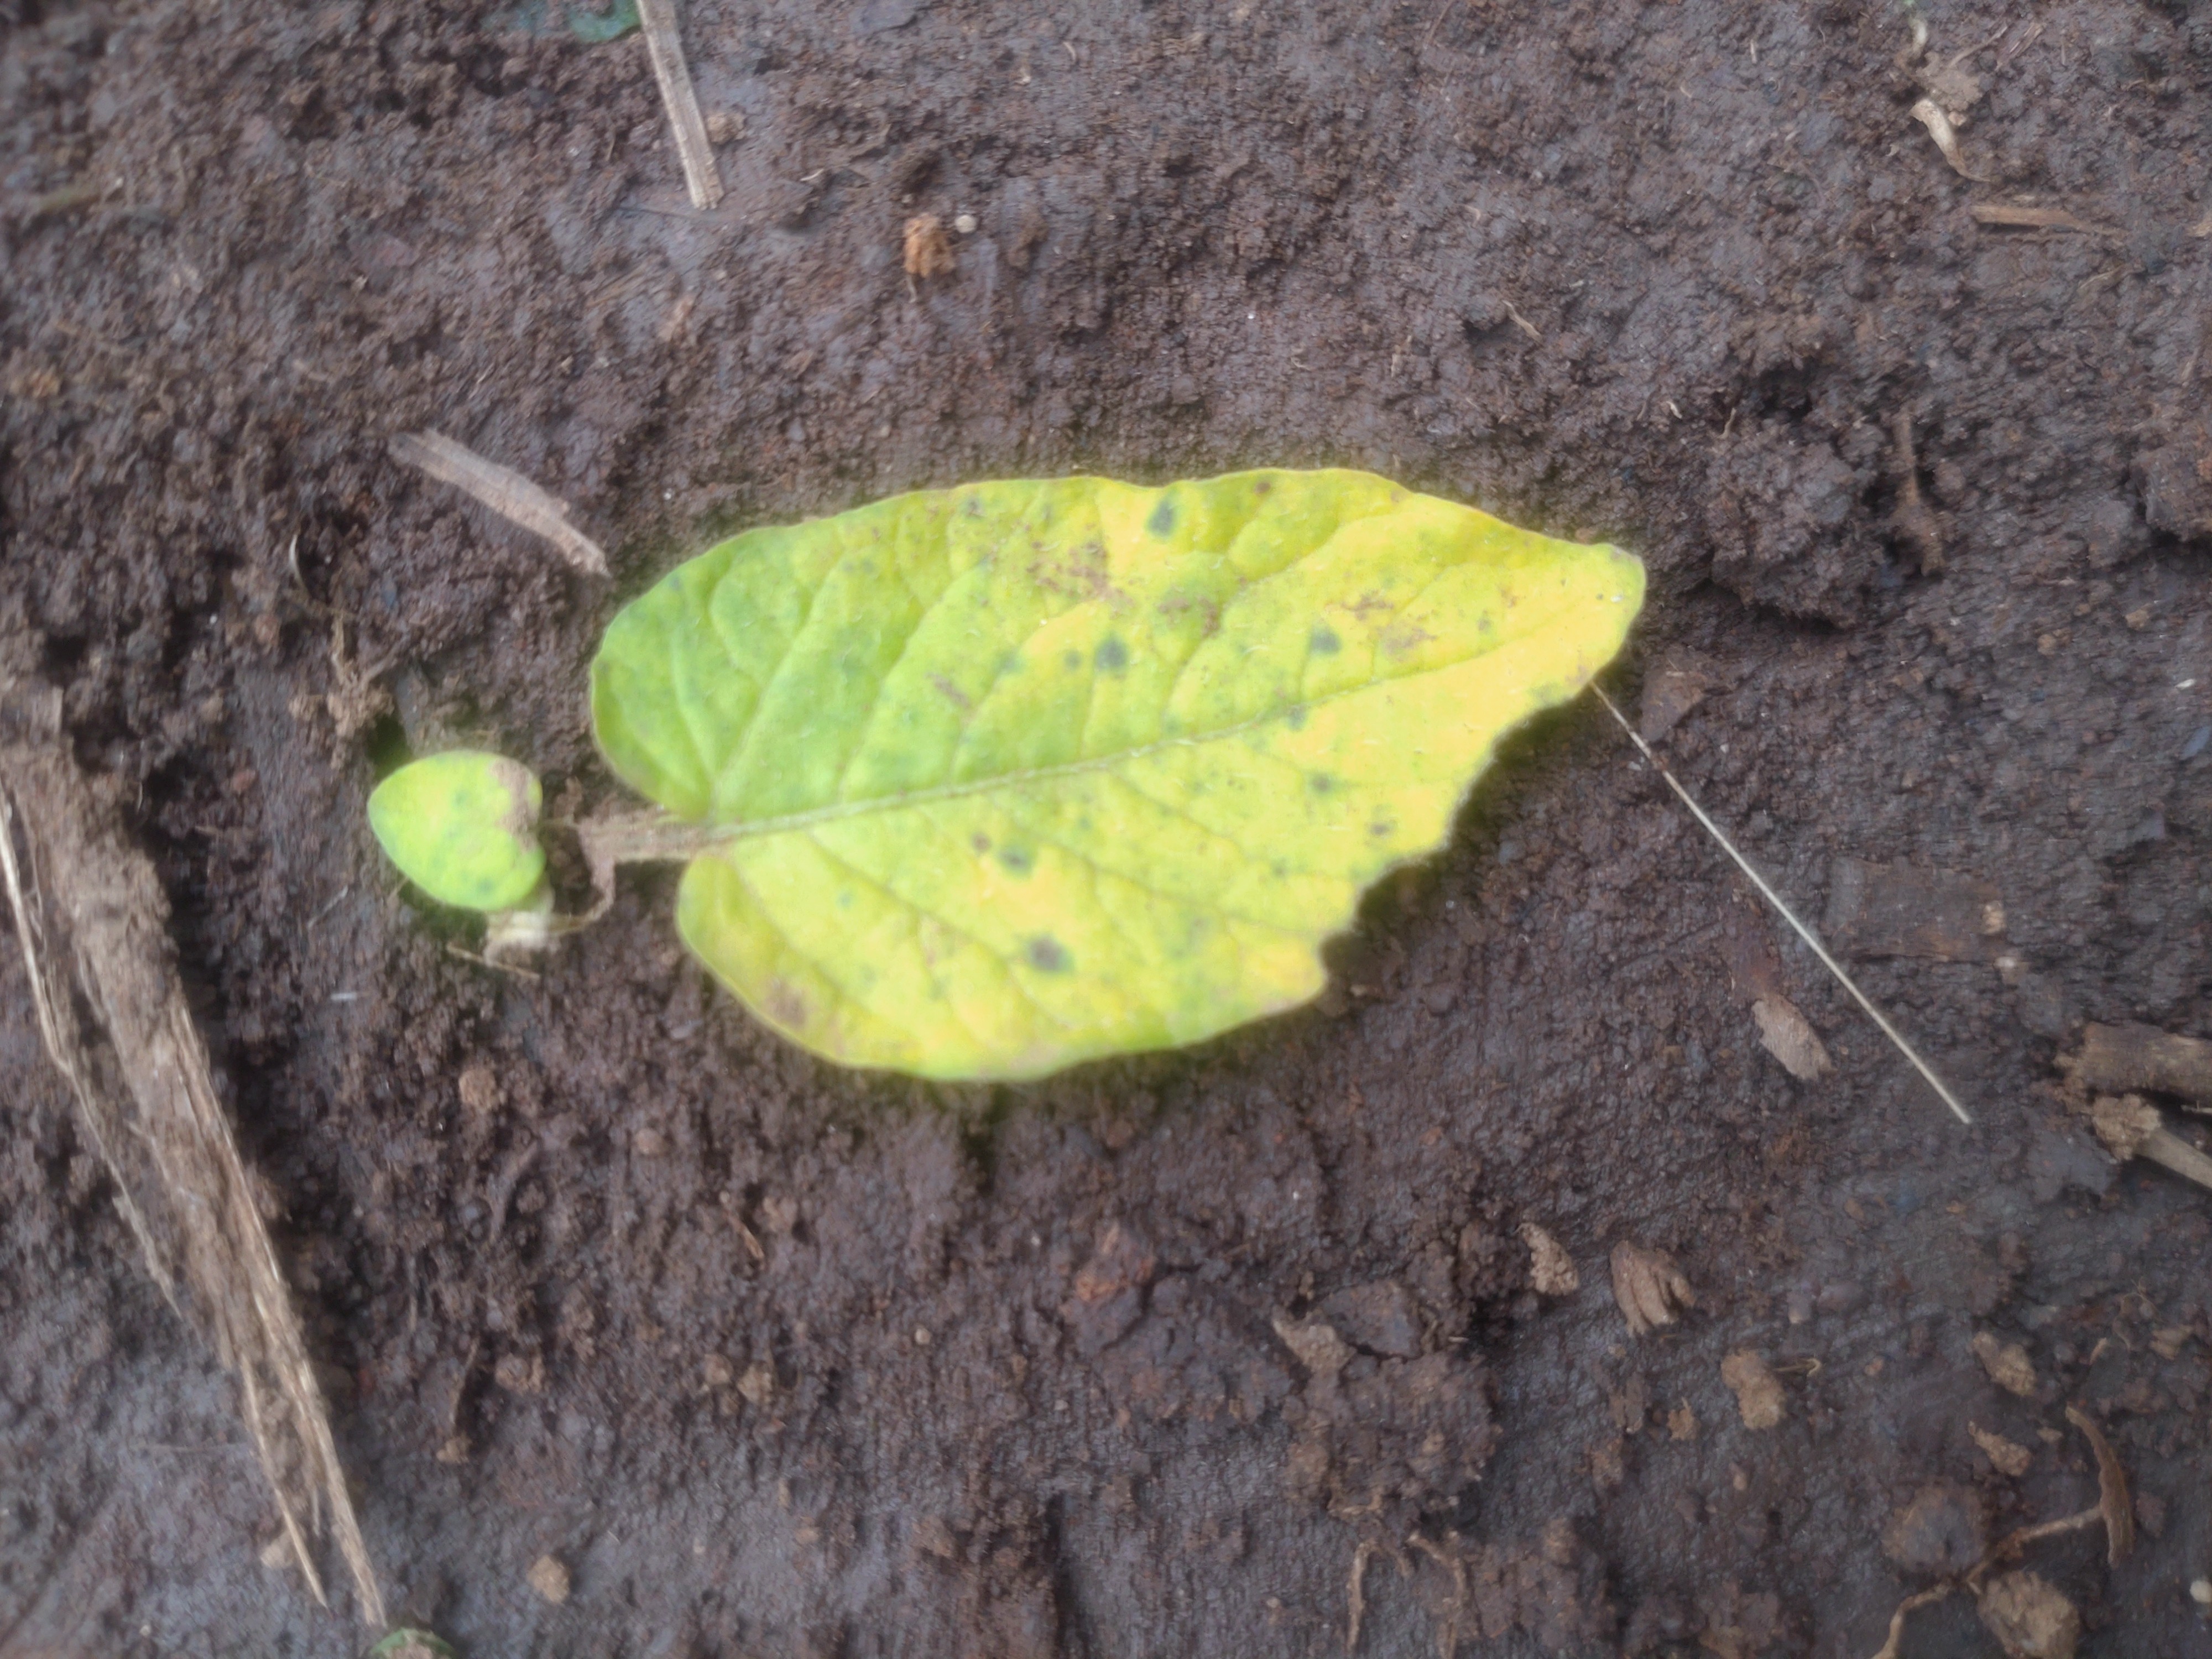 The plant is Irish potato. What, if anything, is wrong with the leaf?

late blight
